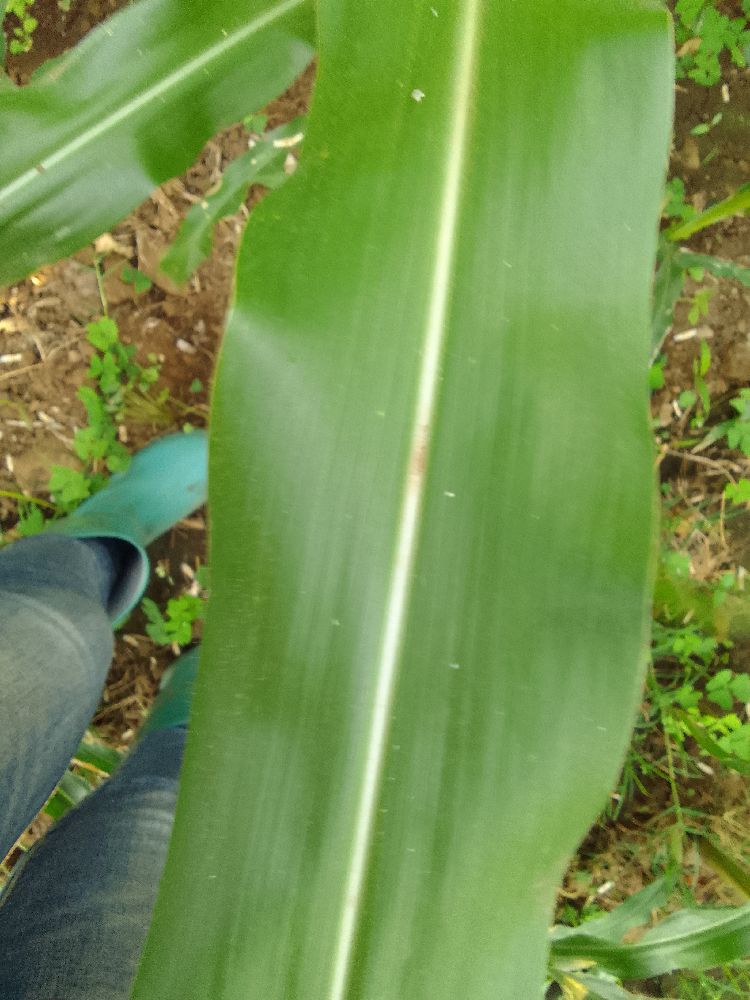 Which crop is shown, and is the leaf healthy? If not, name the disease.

maize, healthy
